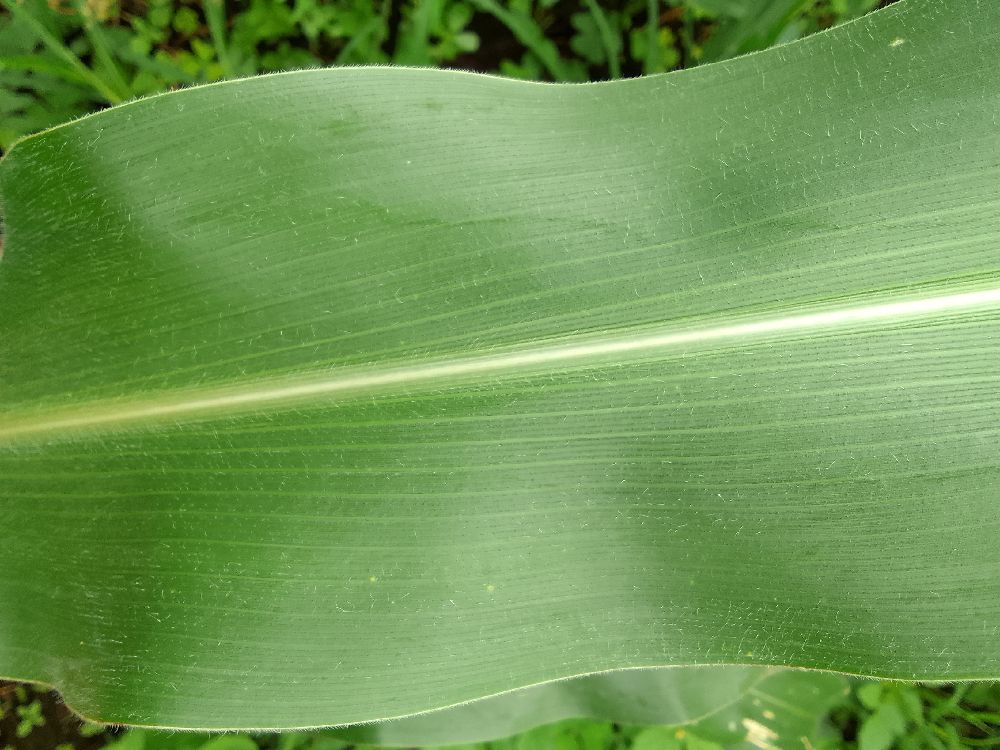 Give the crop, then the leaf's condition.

maize, healthy
